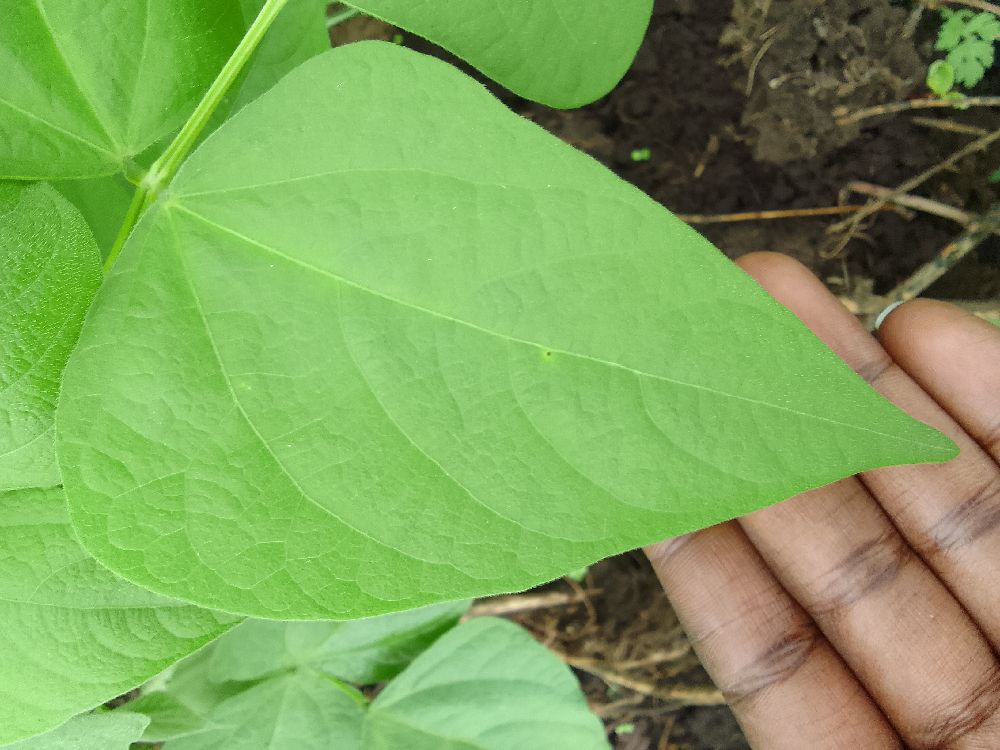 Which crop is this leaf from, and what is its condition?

common bean, healthy
